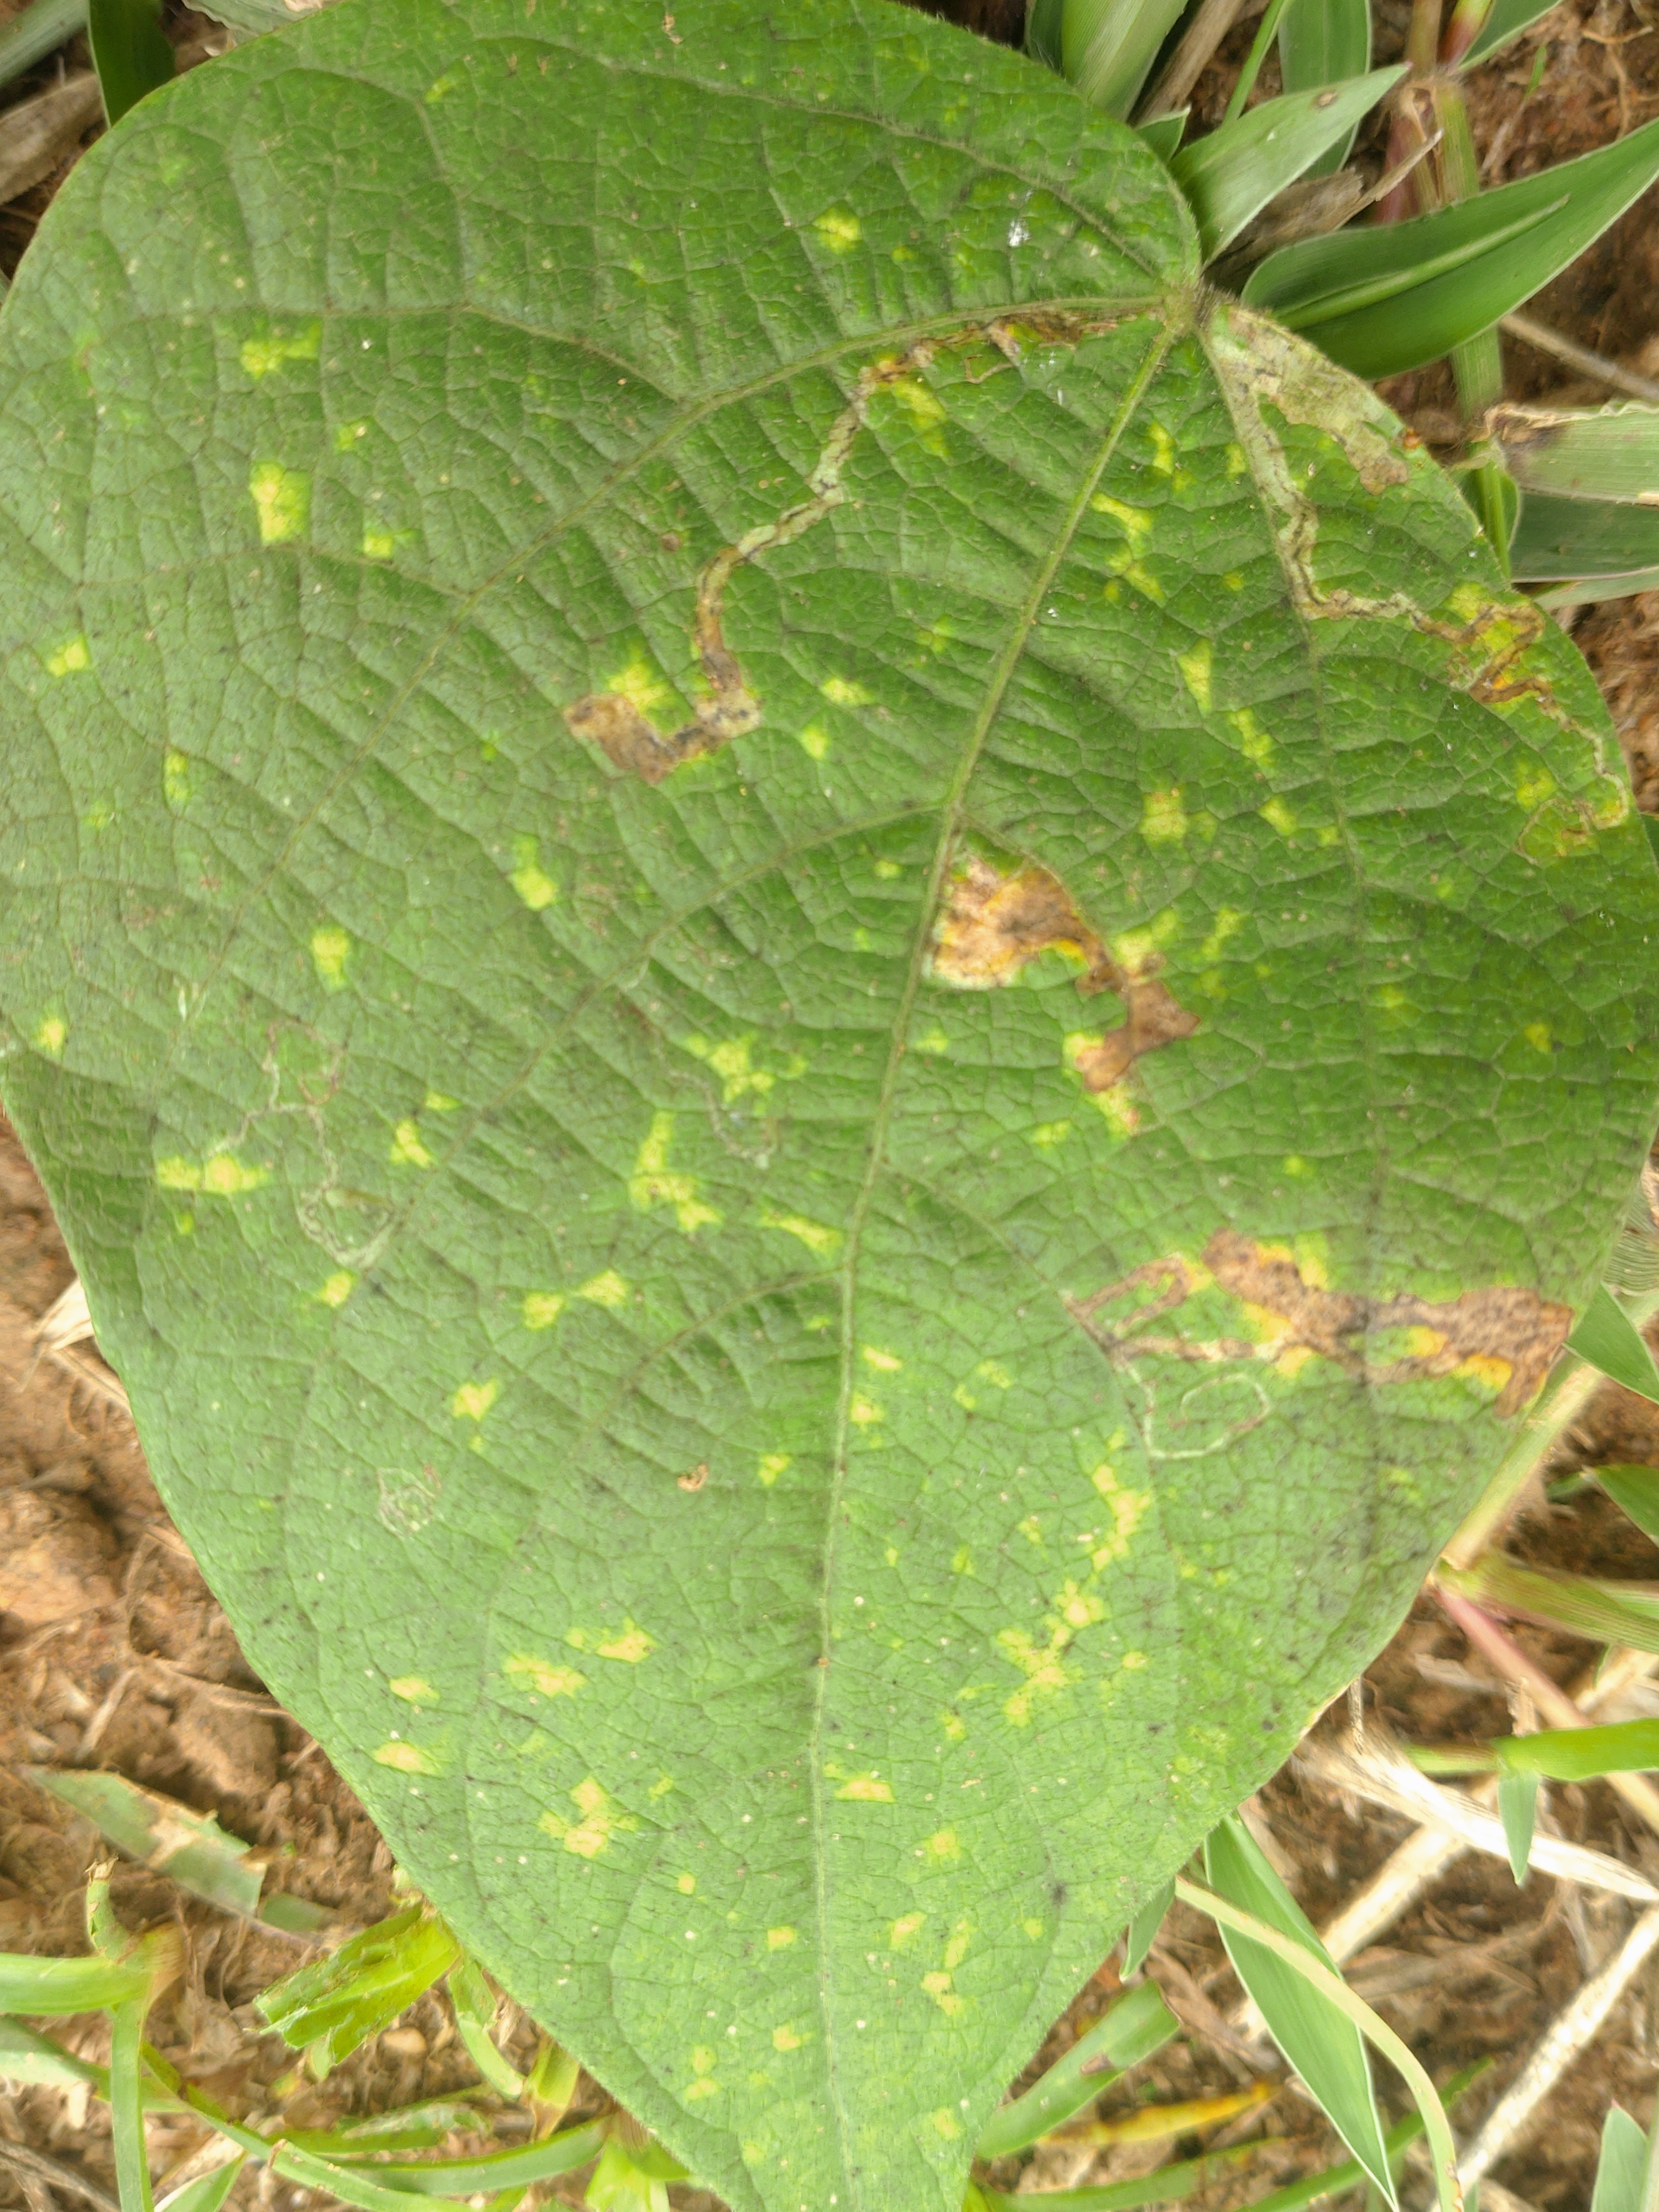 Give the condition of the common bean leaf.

rust
